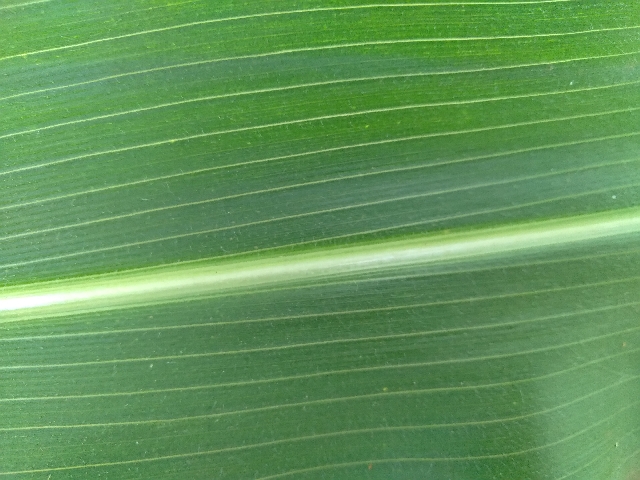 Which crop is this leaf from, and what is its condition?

maize, healthy
